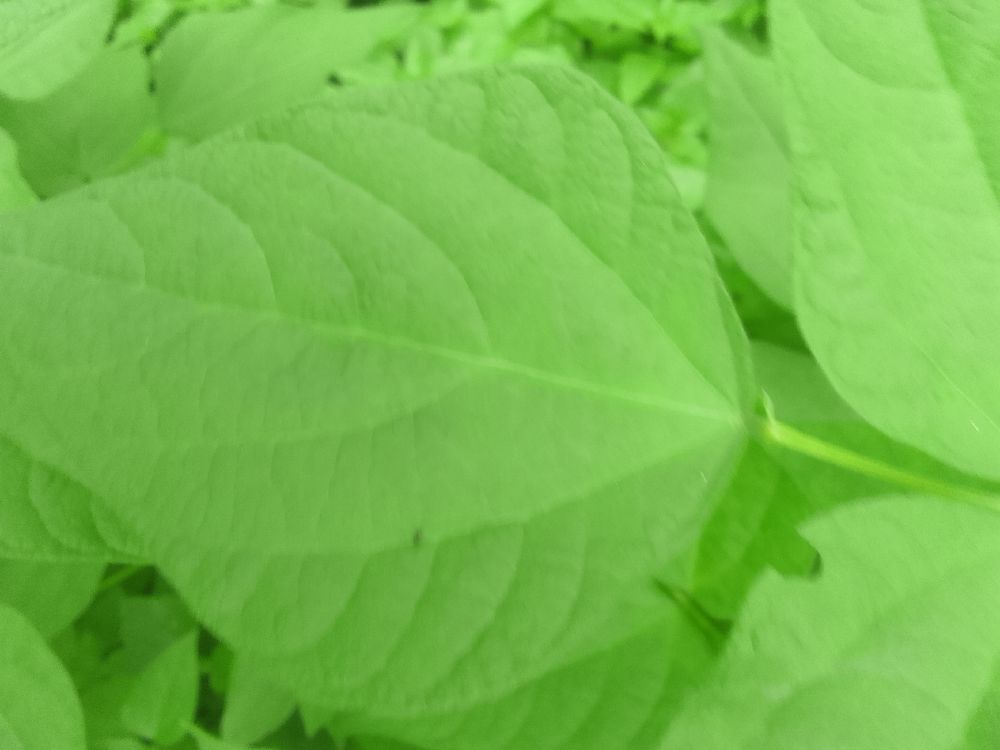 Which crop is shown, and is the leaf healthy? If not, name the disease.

common bean, healthy
